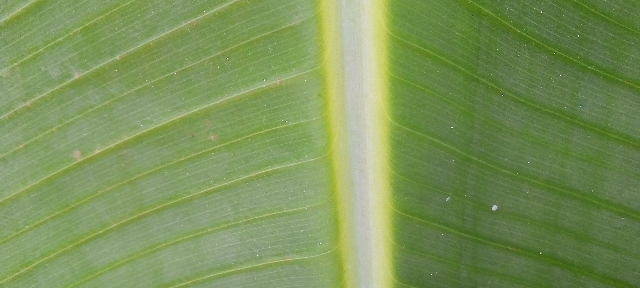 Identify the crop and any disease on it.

banana, healthy
